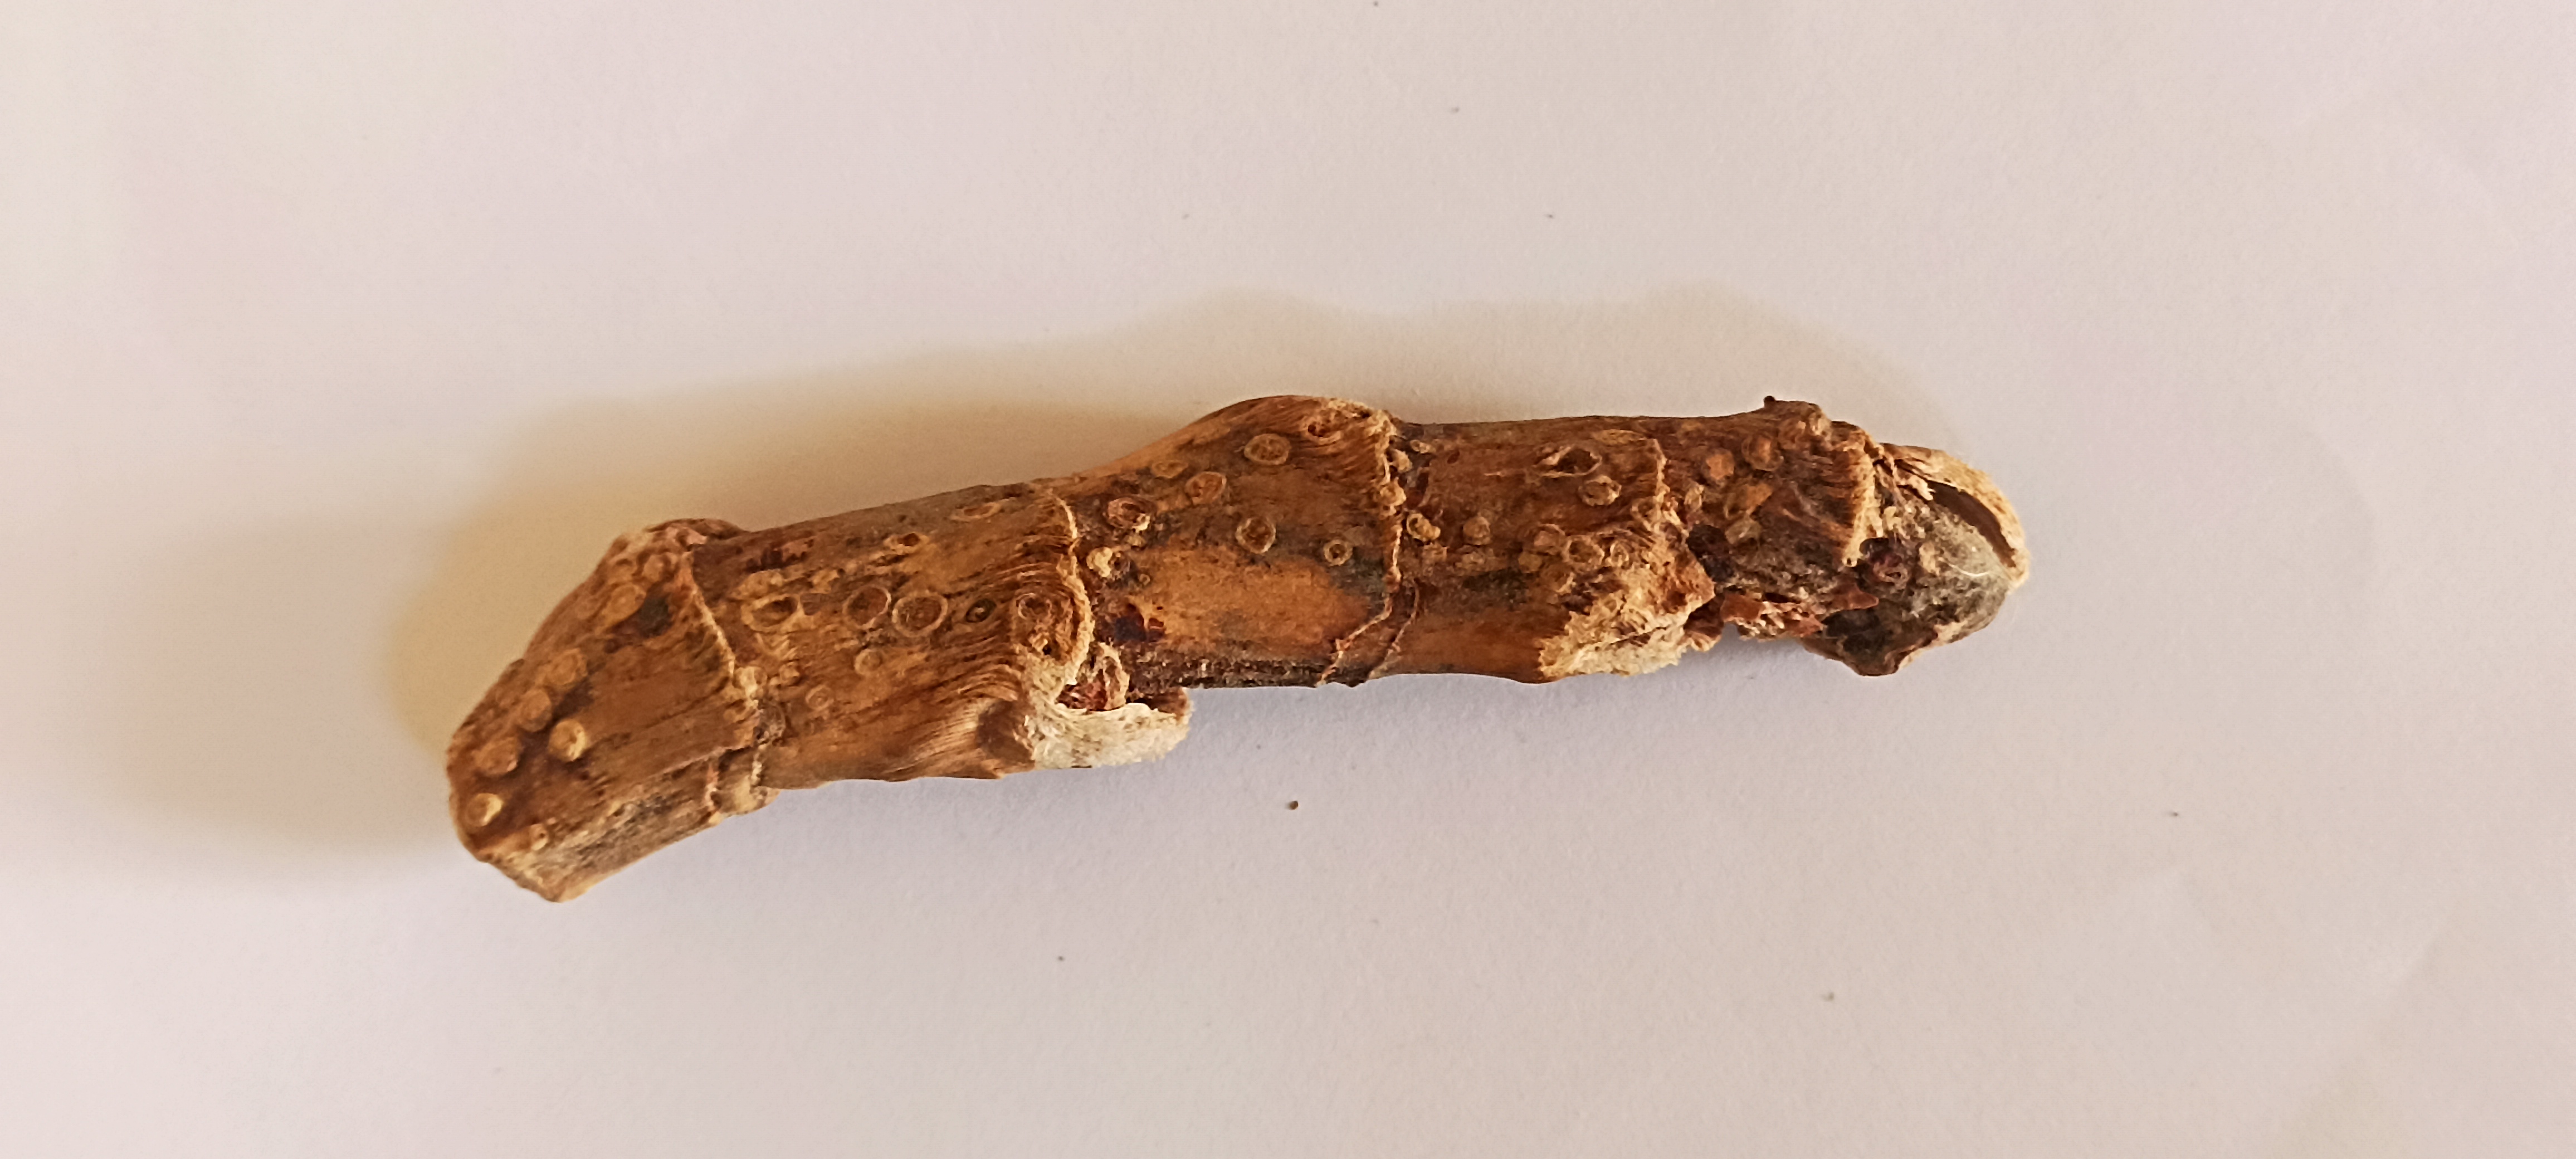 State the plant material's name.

vekhand
